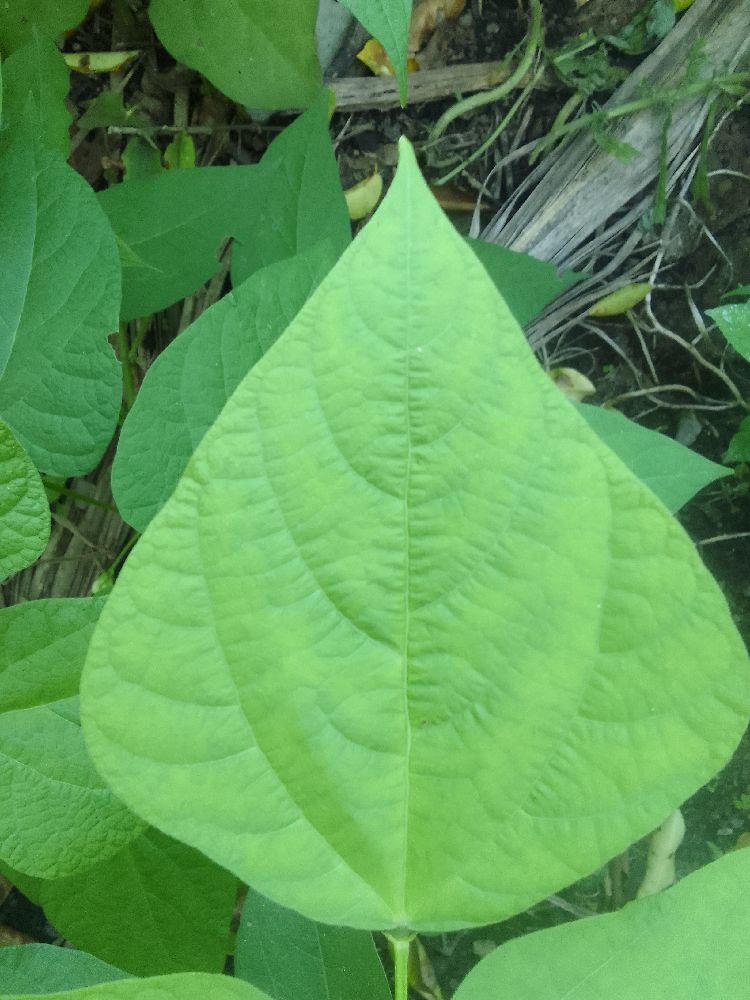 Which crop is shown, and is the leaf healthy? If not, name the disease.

common bean, healthy
